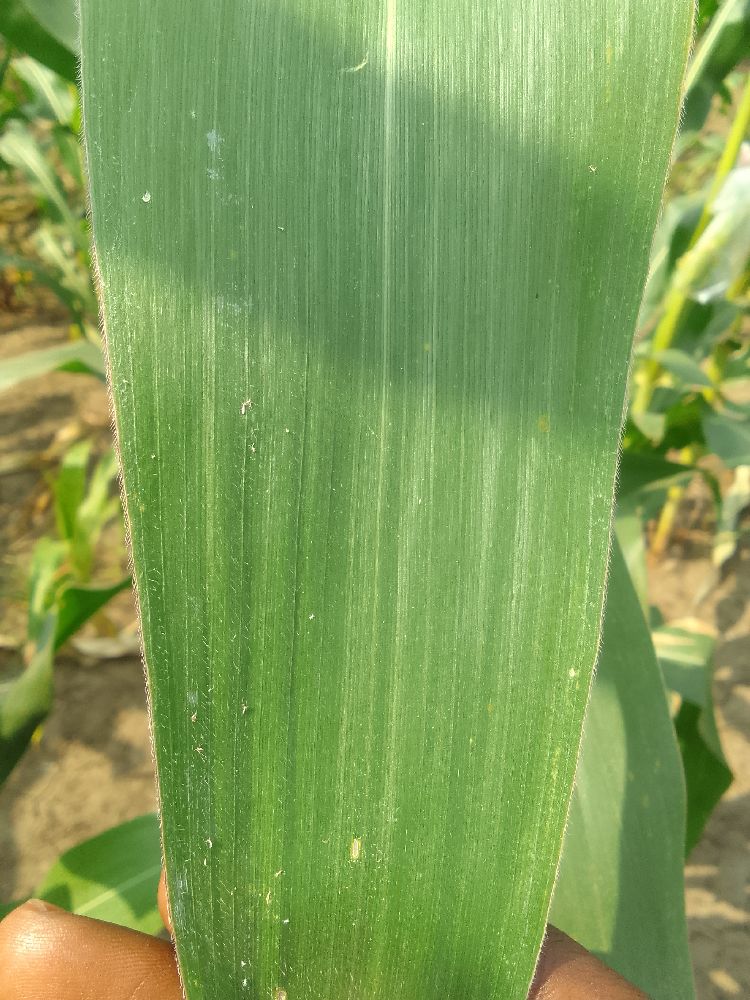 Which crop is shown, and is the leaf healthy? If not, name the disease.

maize, healthy
